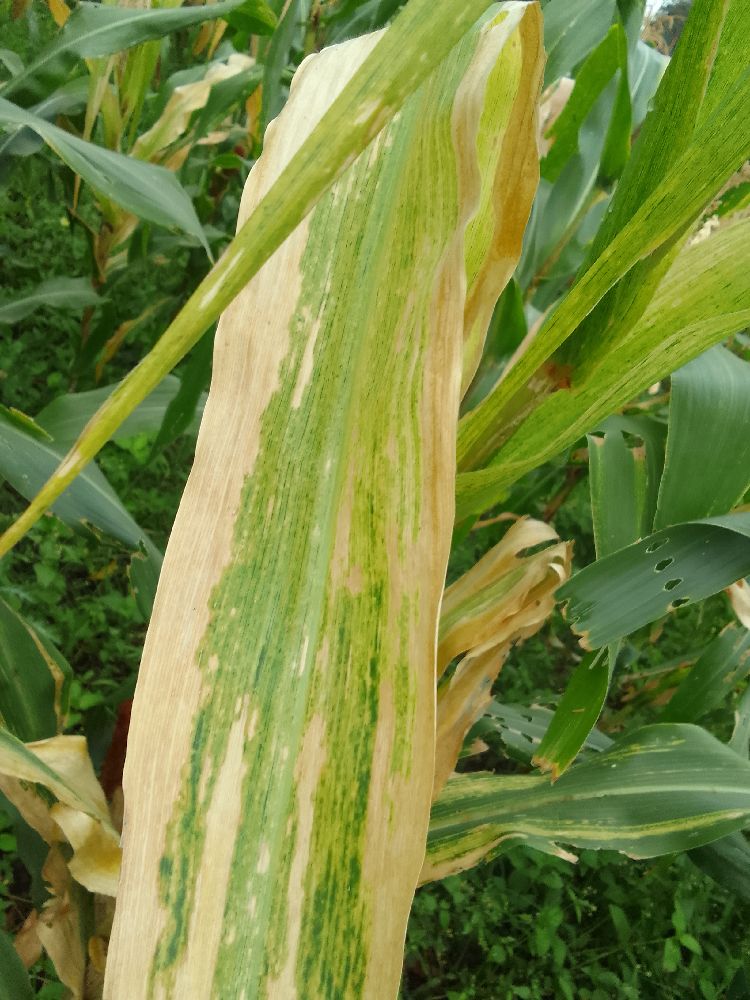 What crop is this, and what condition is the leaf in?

maize, maize lethal necrosis
